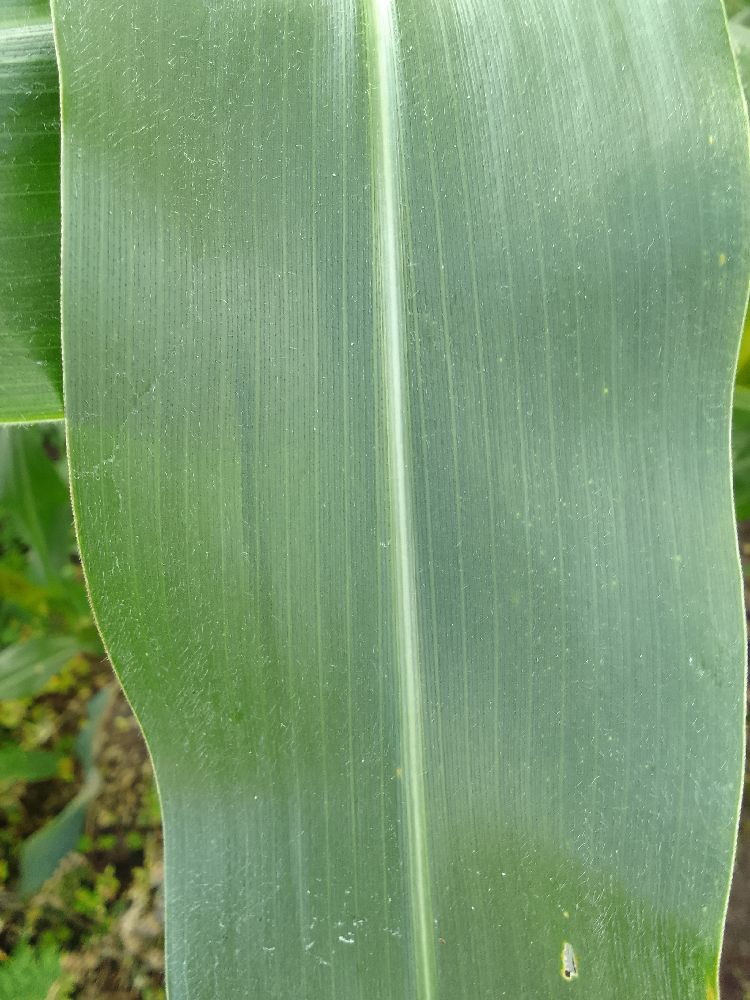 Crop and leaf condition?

maize, healthy
